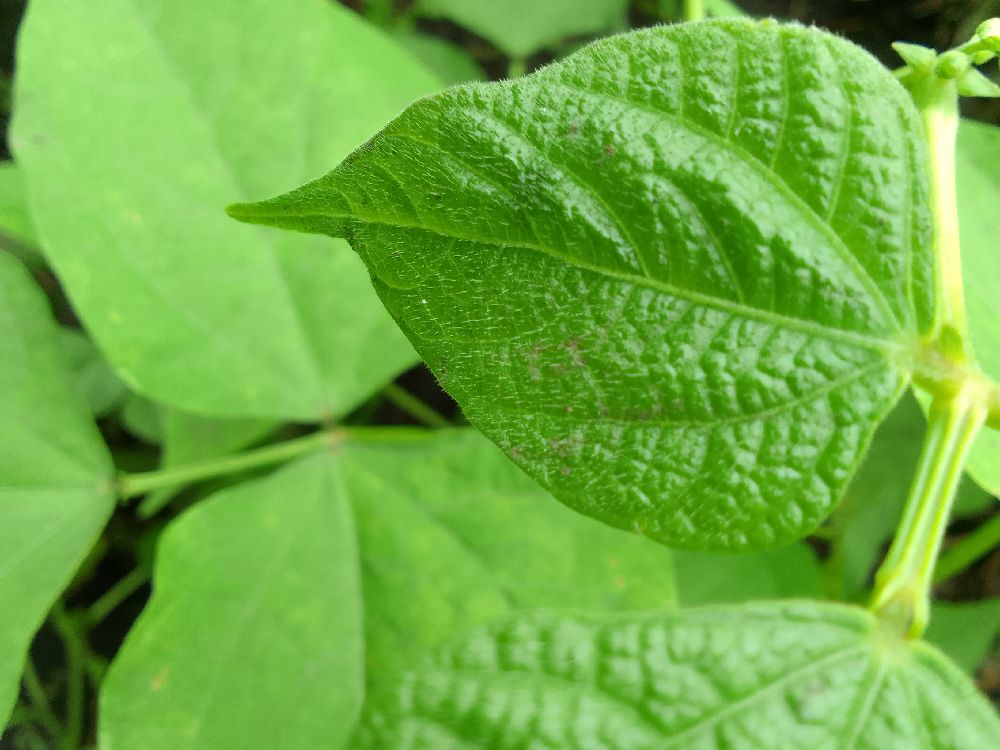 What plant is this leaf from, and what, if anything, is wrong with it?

common bean, healthy
